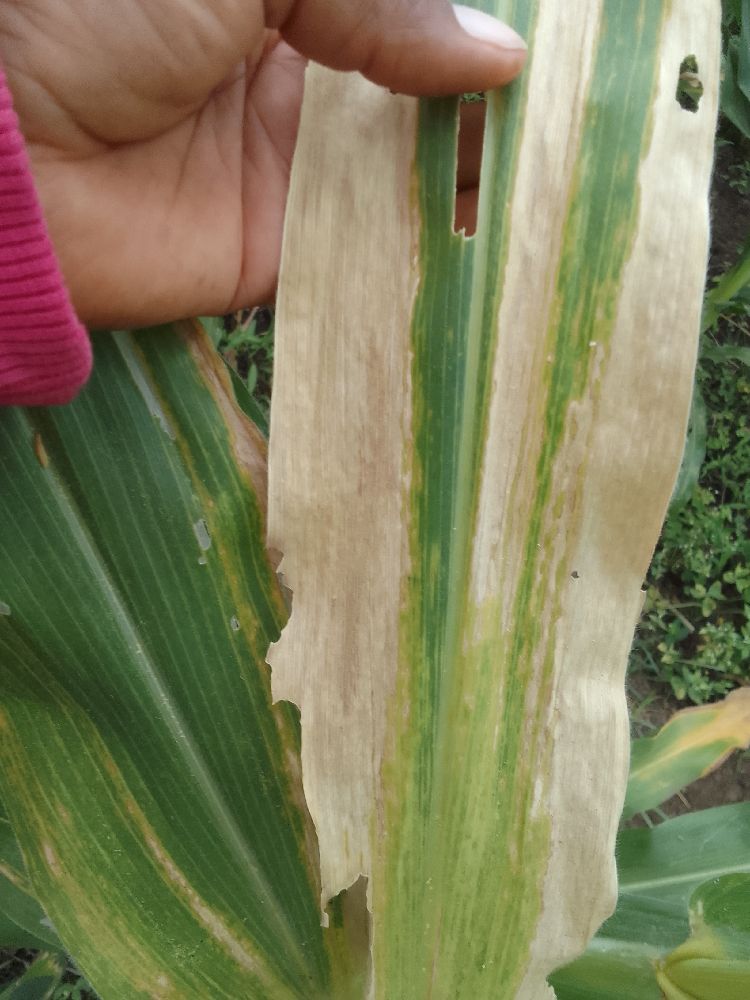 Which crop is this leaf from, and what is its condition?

maize, maize lethal necrosis
